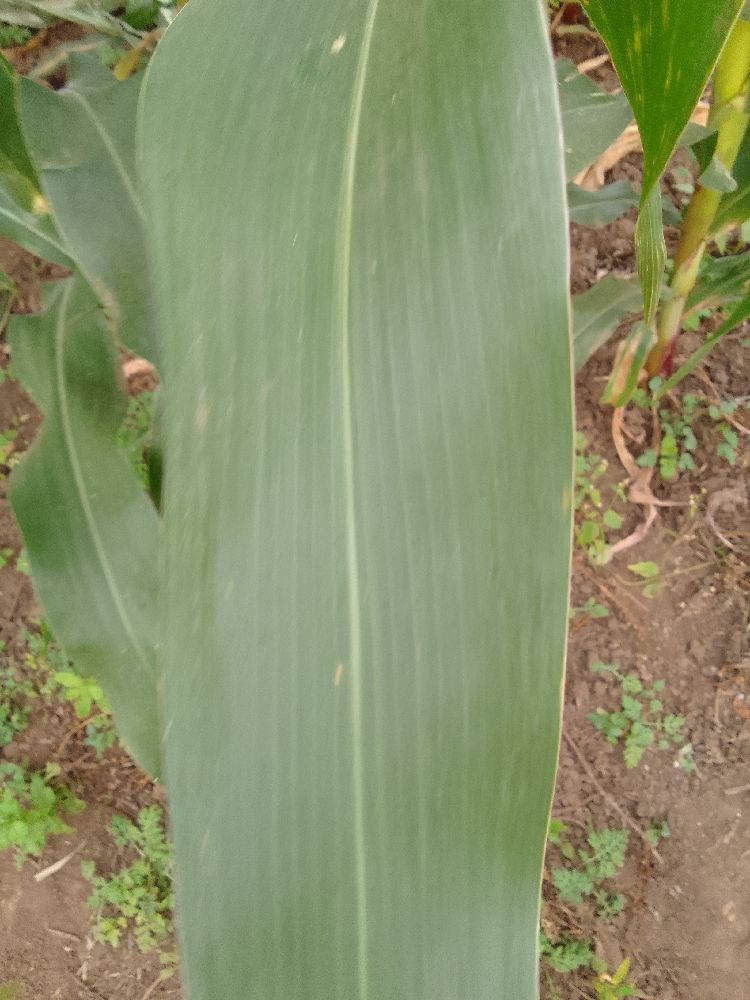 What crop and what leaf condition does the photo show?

maize, healthy
